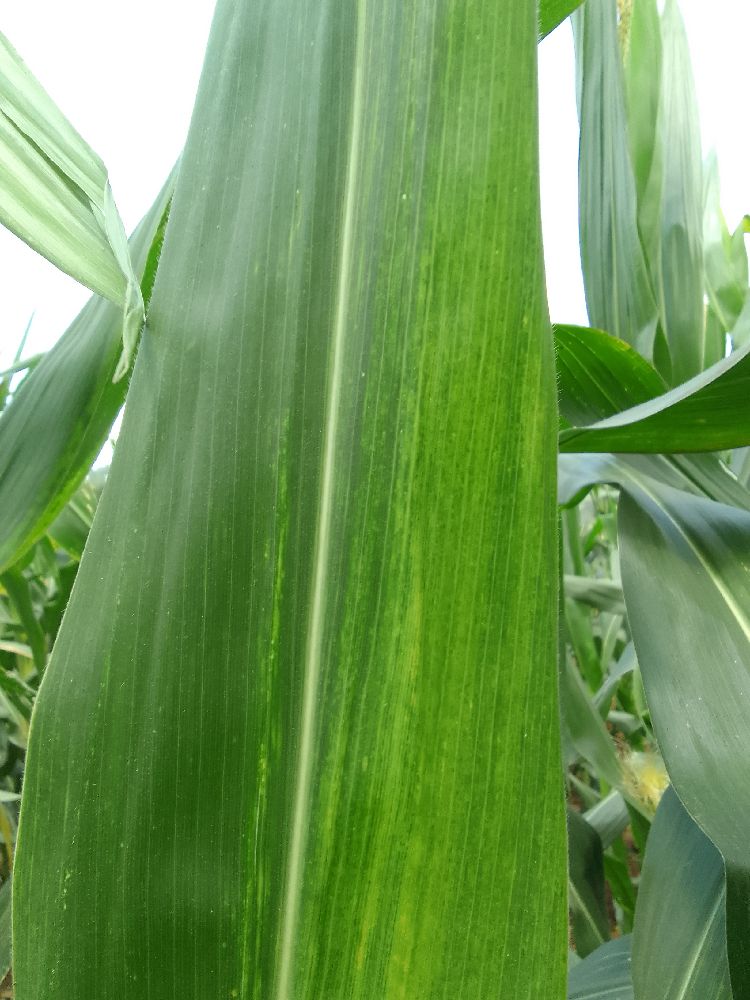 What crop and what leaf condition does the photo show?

maize, maize lethal necrosis
